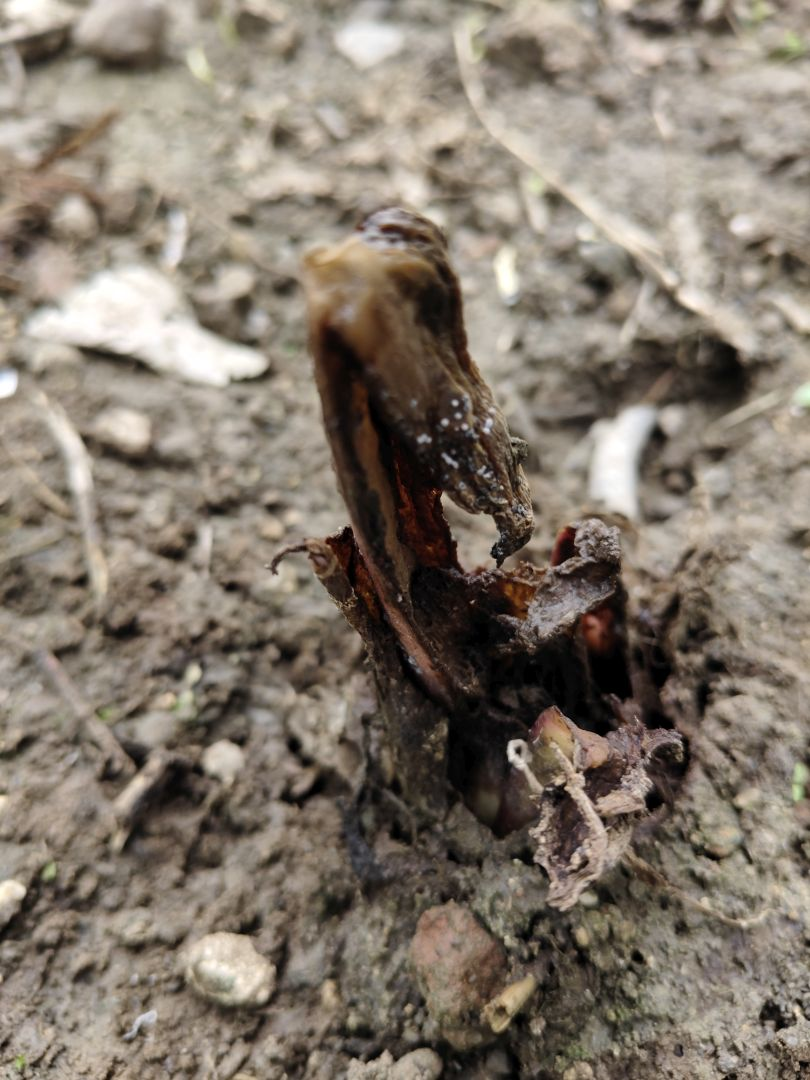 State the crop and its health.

taro, root rot
